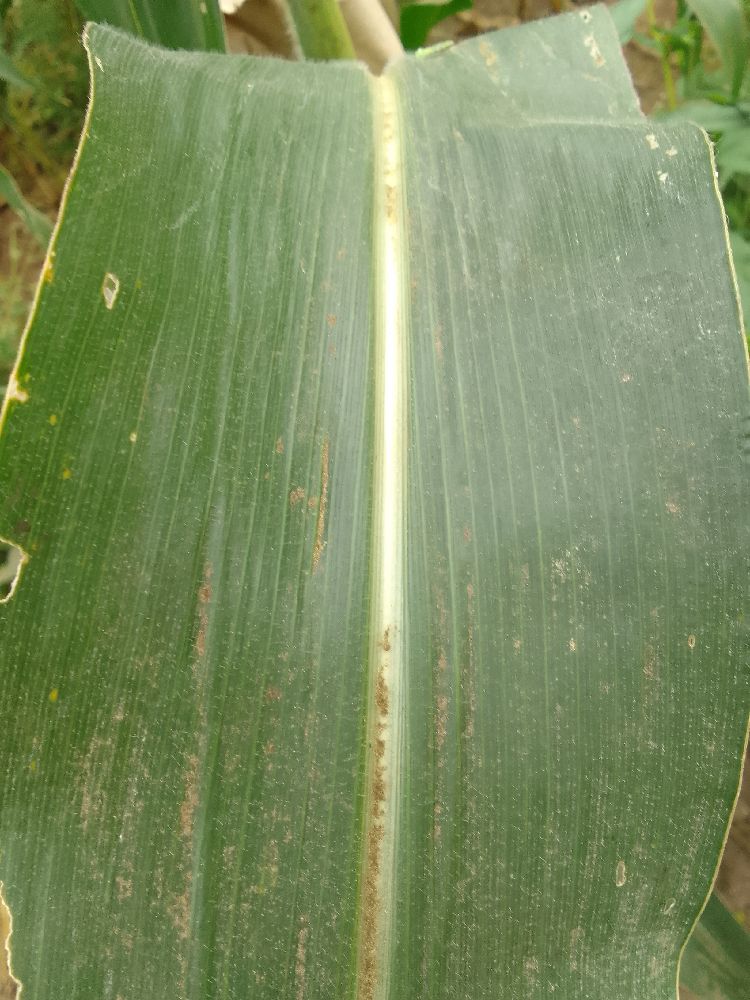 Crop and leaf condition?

maize, healthy
